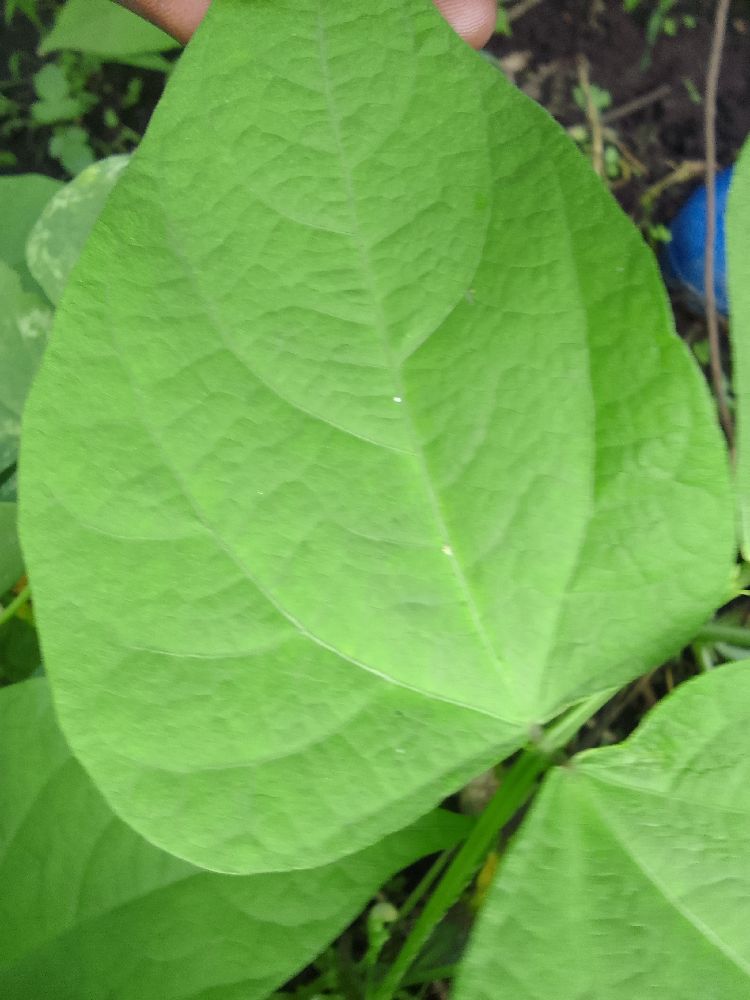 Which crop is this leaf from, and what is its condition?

common bean, healthy
